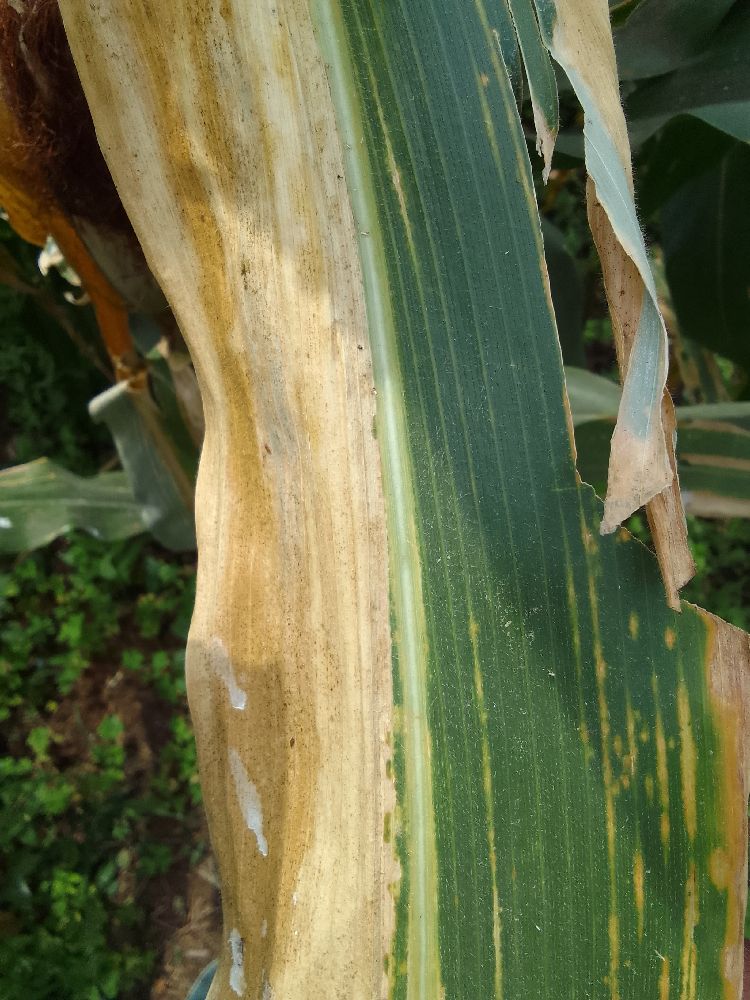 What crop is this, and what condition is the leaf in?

maize, maize streak virus
